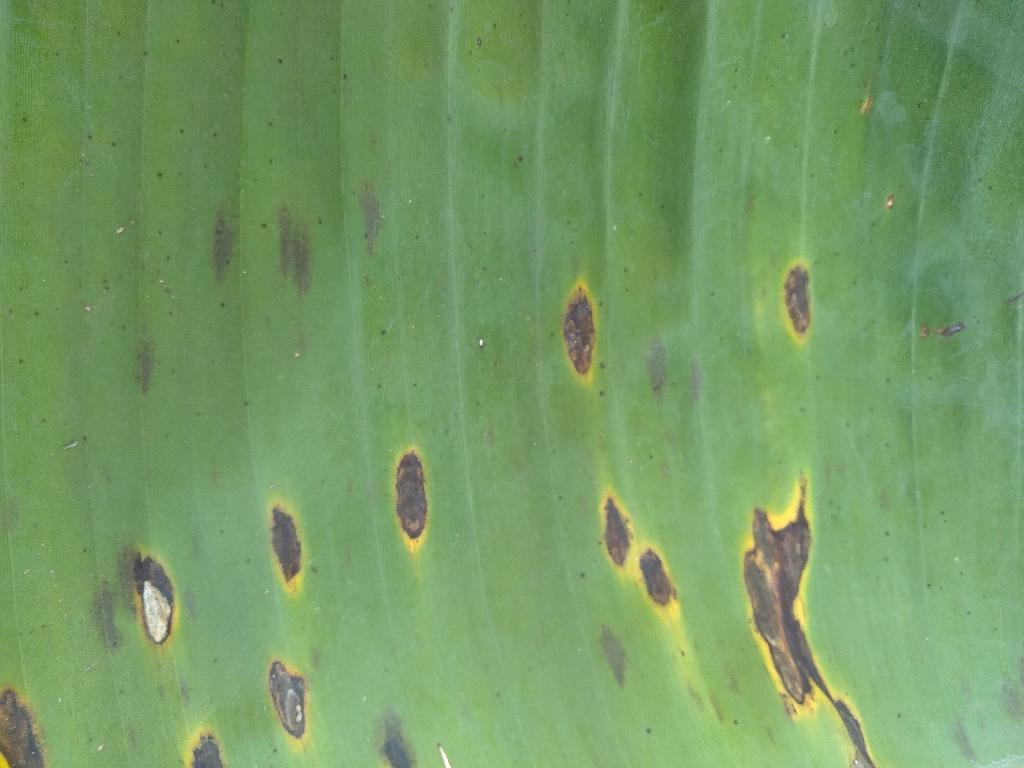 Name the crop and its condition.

banana, black sigatoka
